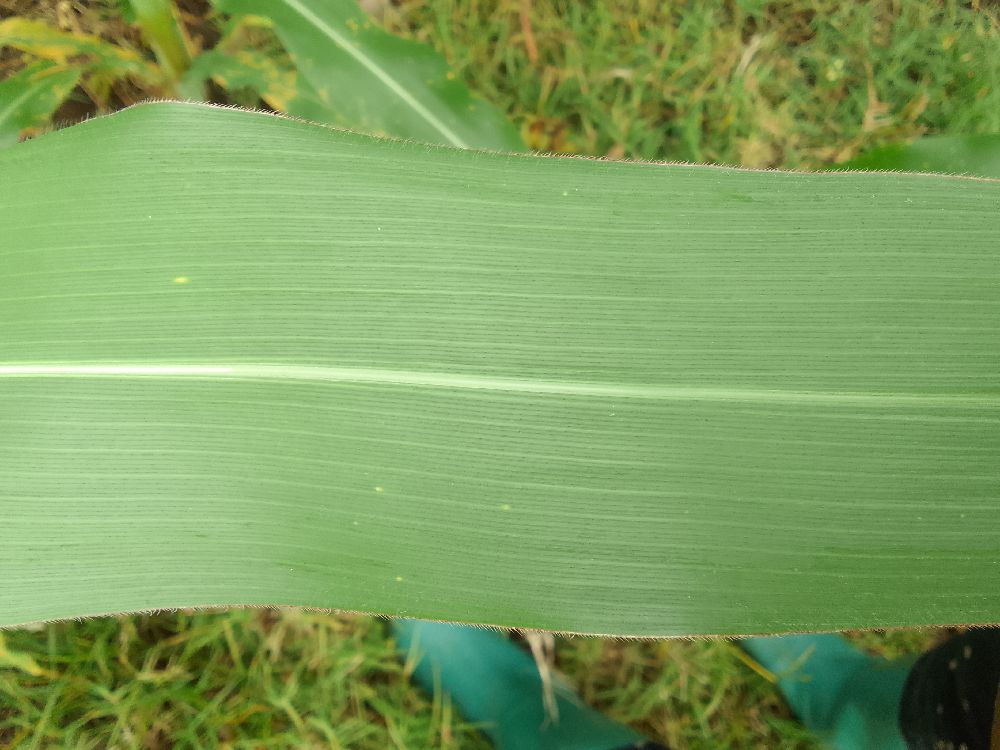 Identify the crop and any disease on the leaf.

maize, healthy
